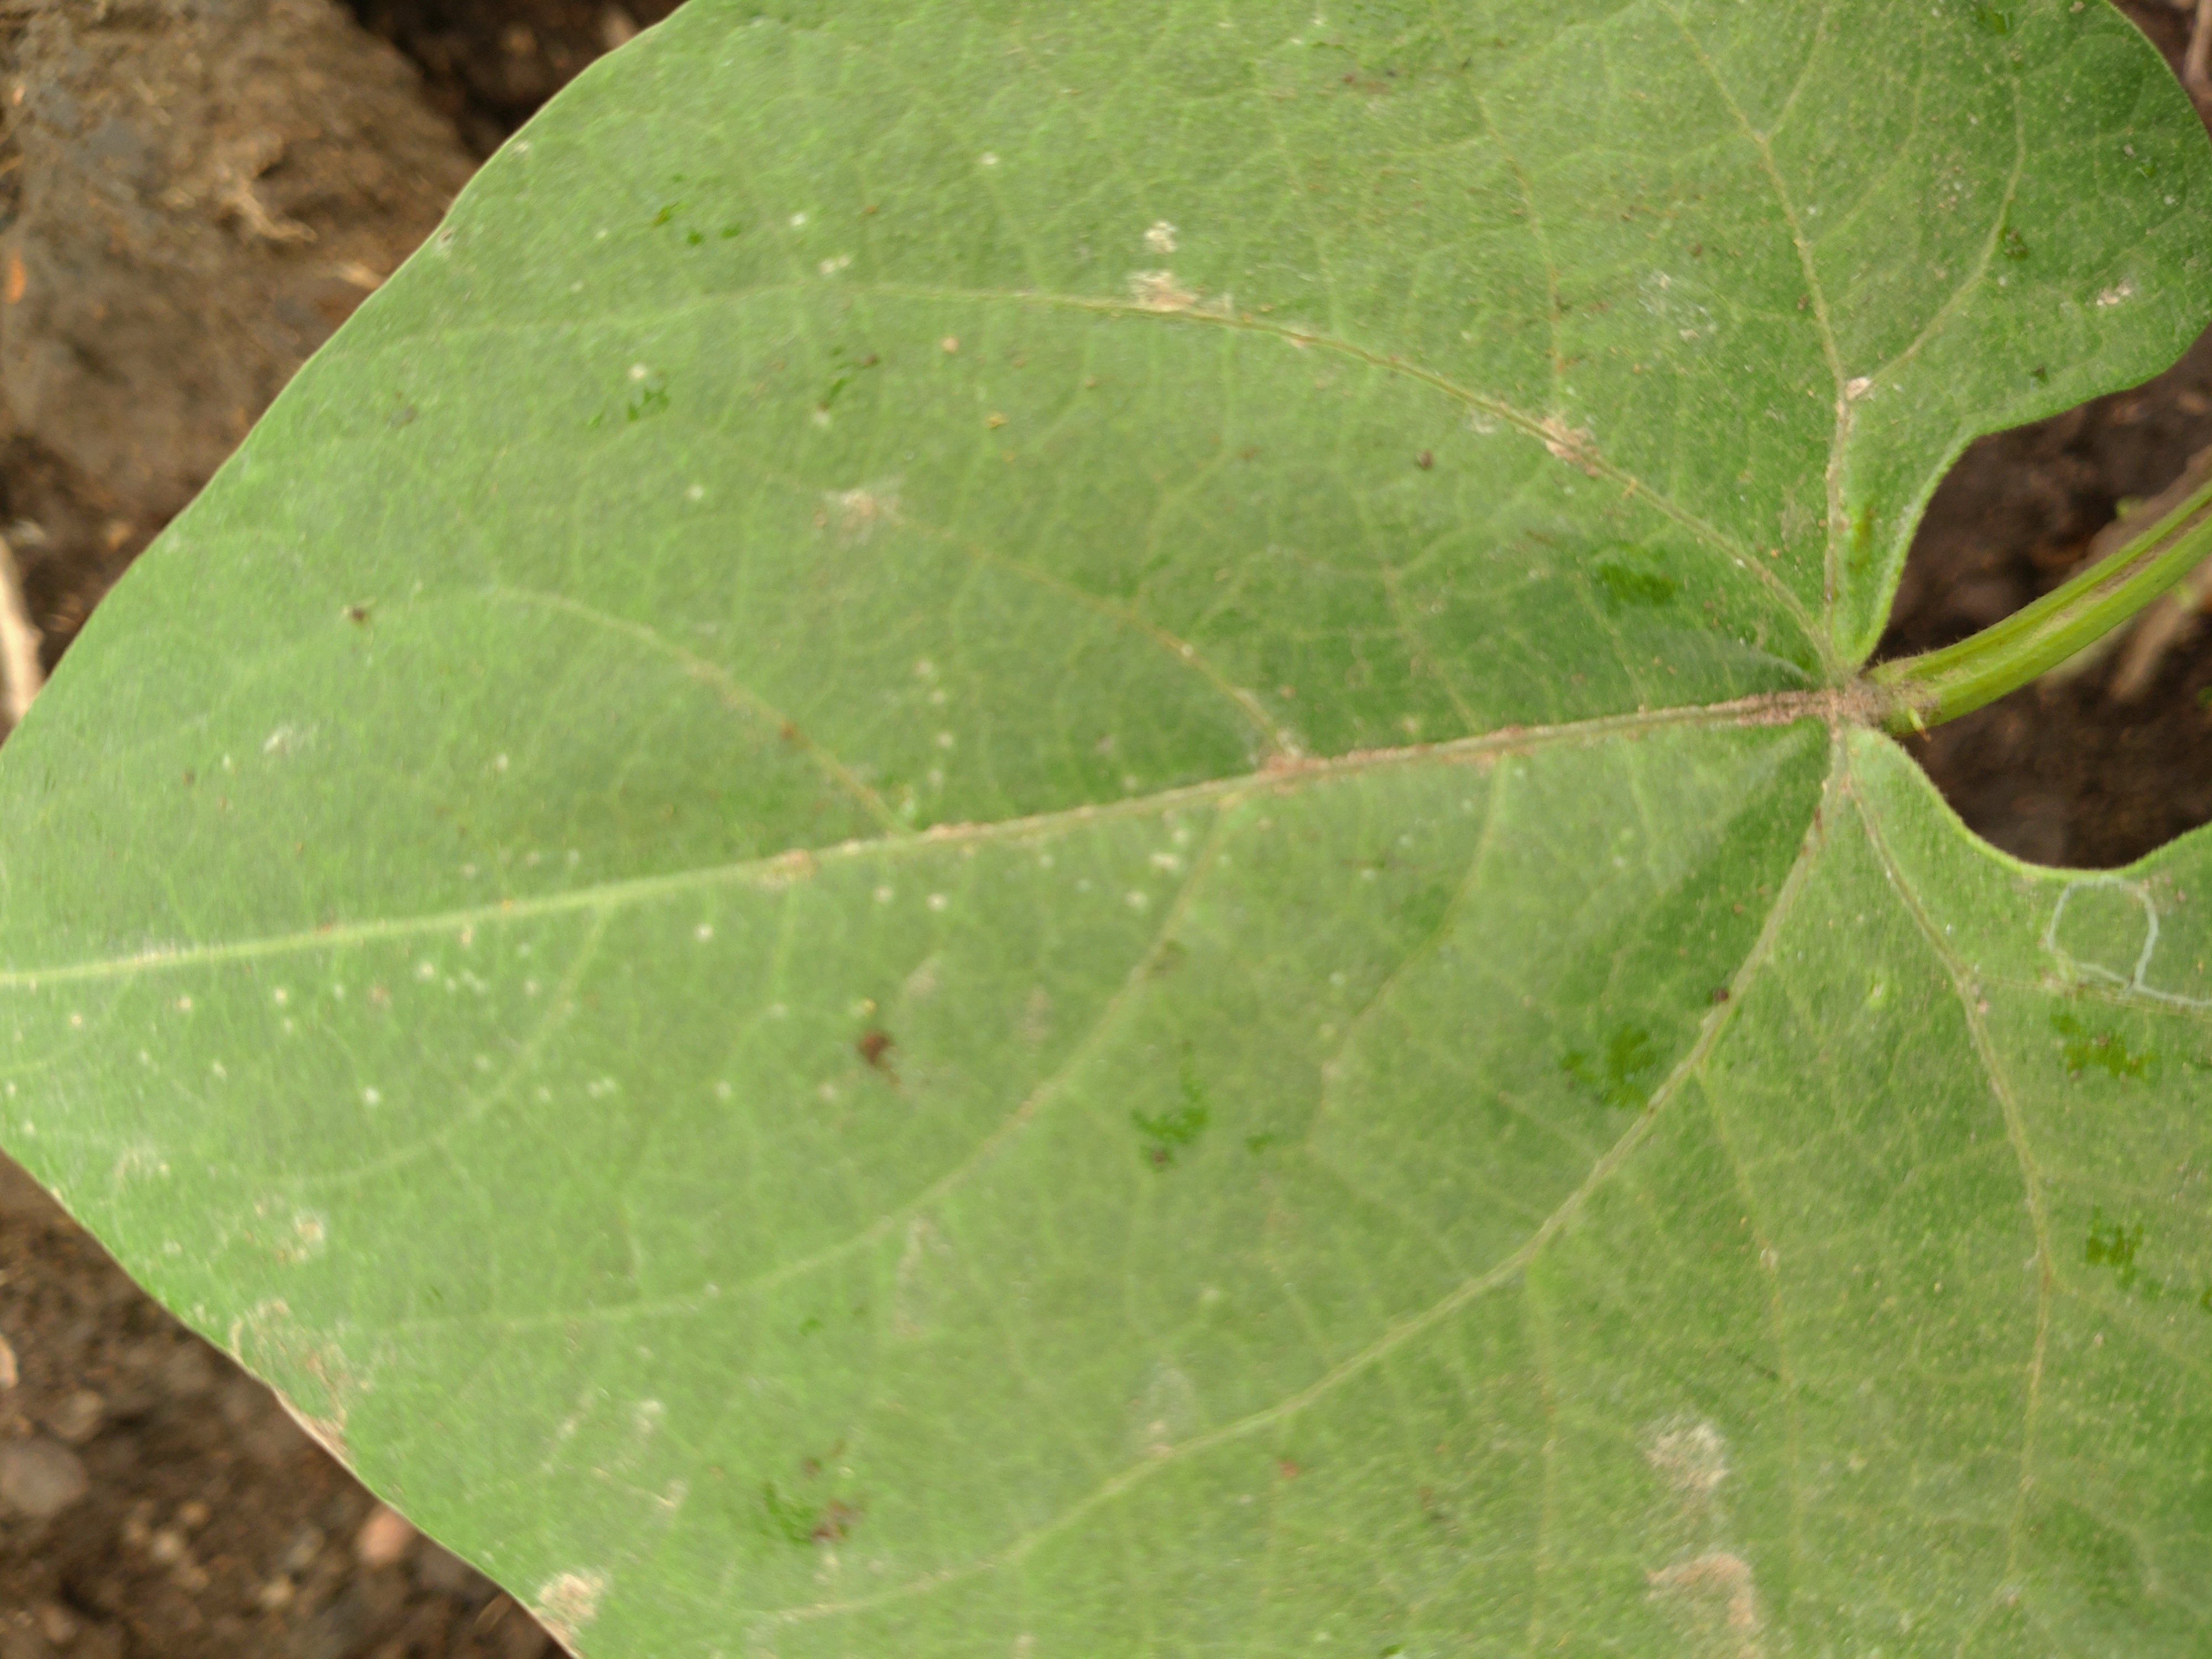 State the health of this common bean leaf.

healthy
